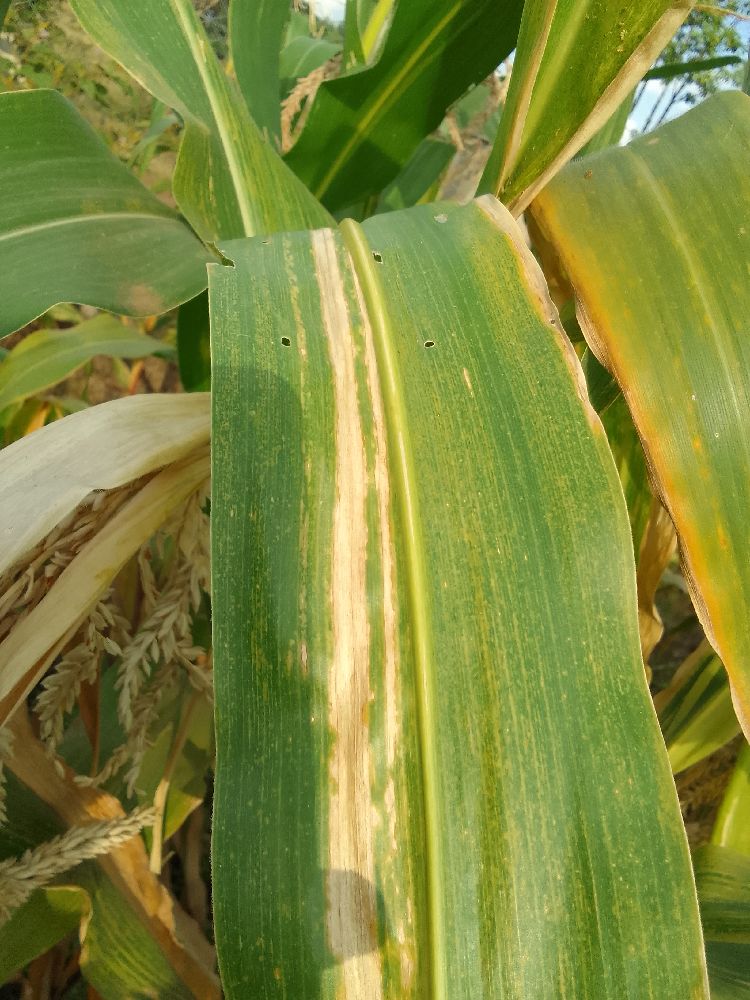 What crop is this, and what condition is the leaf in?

maize, maize lethal necrosis
